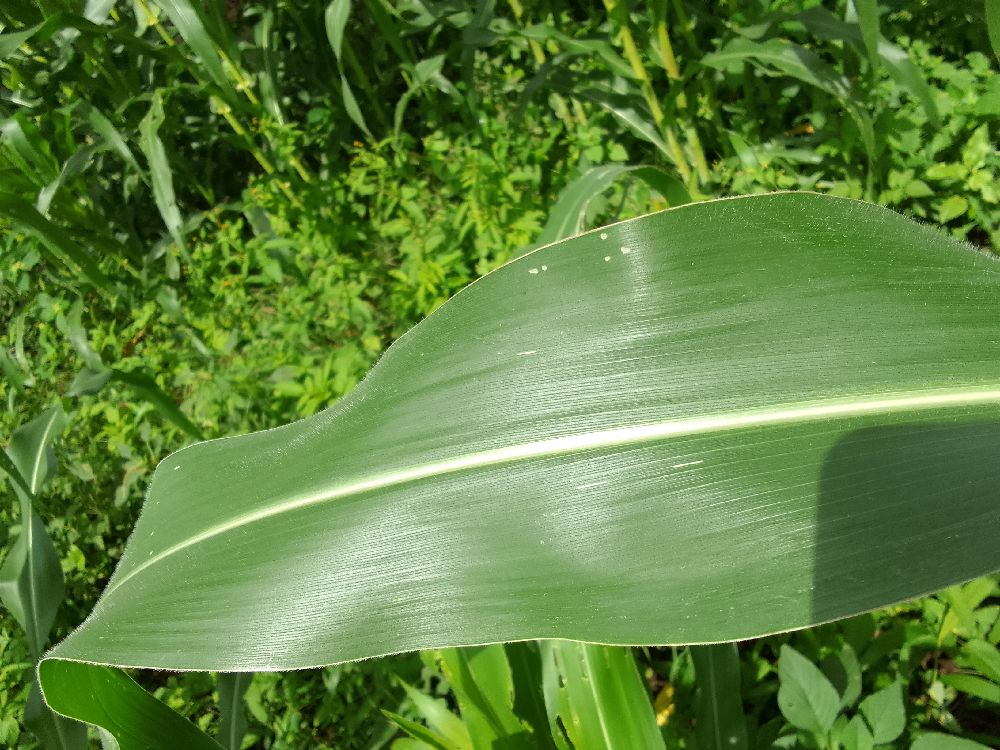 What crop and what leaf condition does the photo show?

maize, healthy
